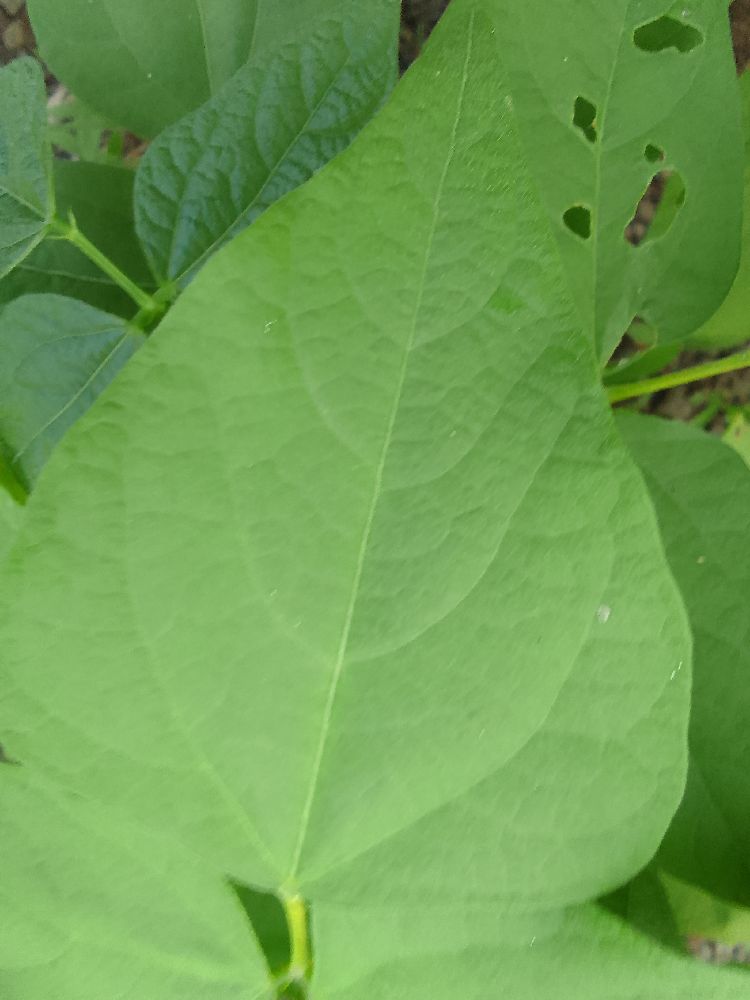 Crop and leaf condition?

common bean, healthy
